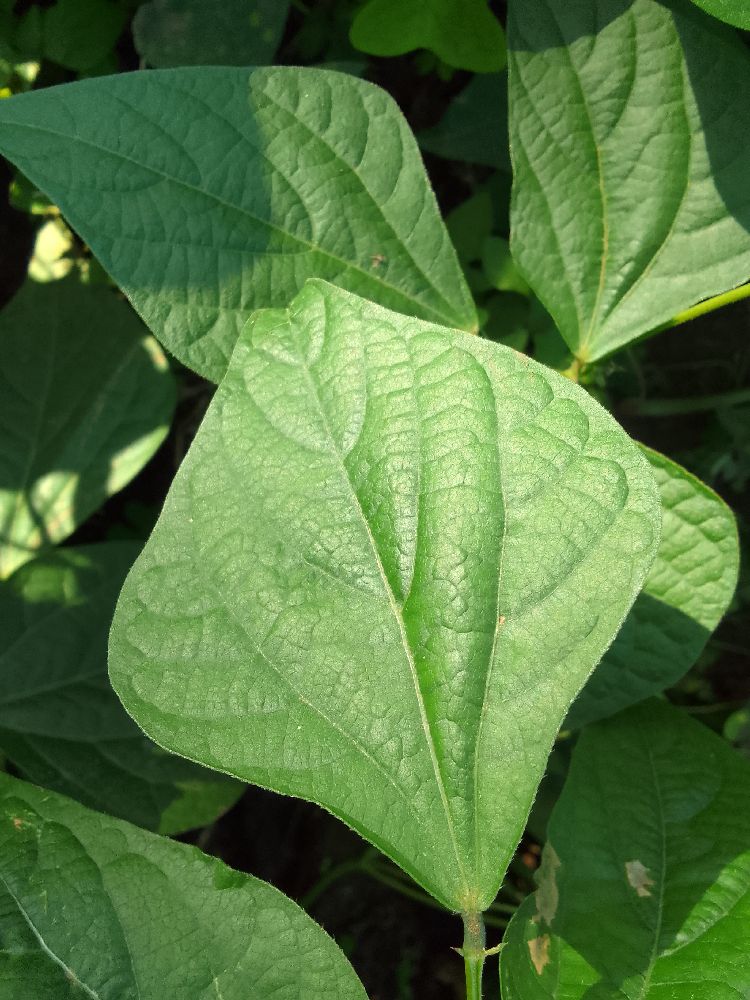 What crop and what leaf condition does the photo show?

common bean, healthy
